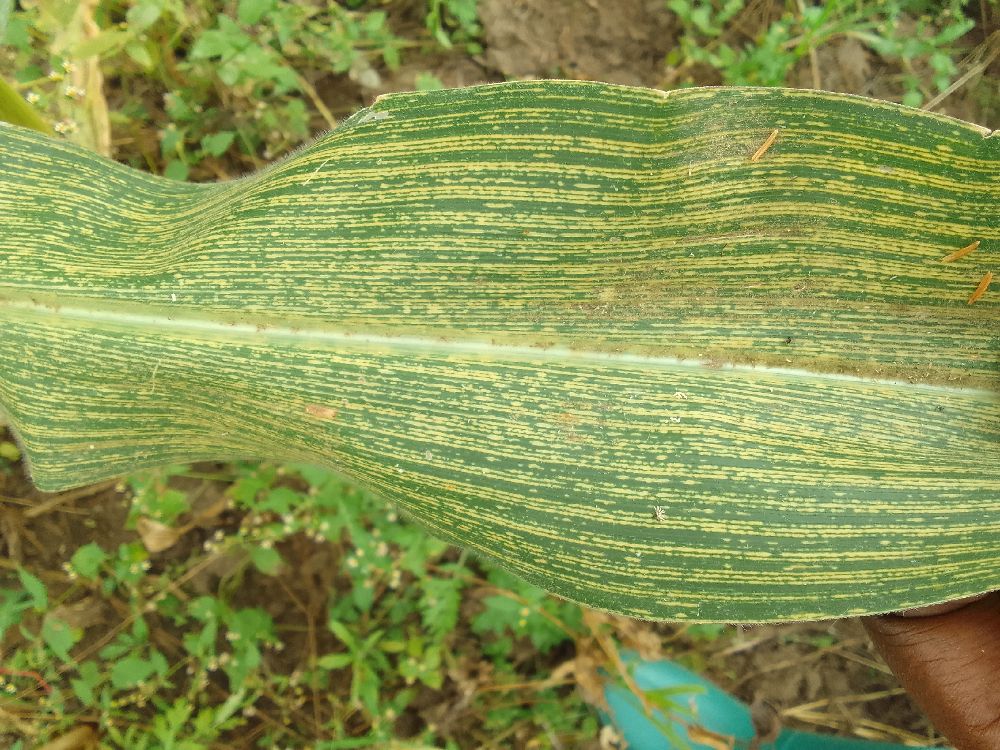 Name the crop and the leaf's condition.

maize, maize streak virus
